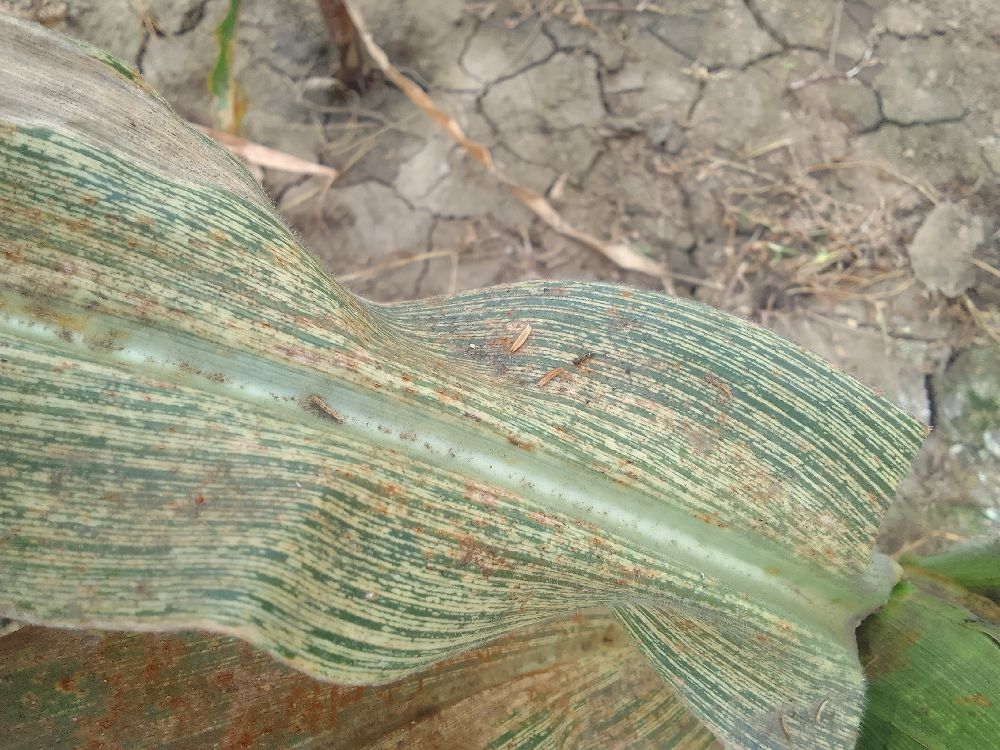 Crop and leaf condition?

maize, maize streak virus
